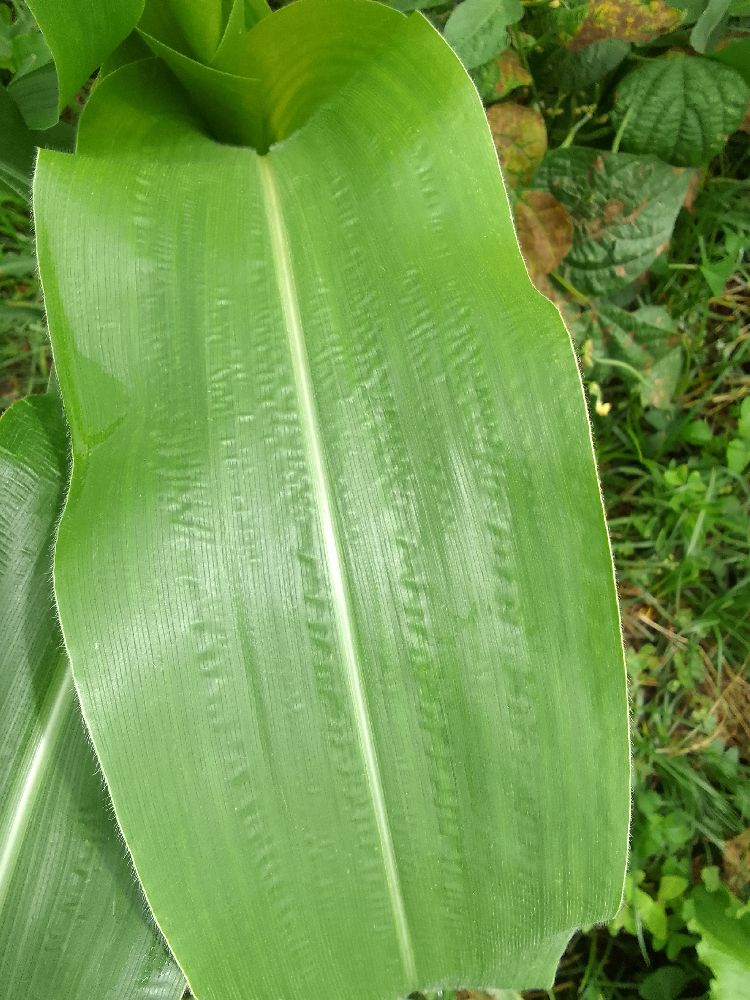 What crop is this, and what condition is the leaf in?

maize, healthy
